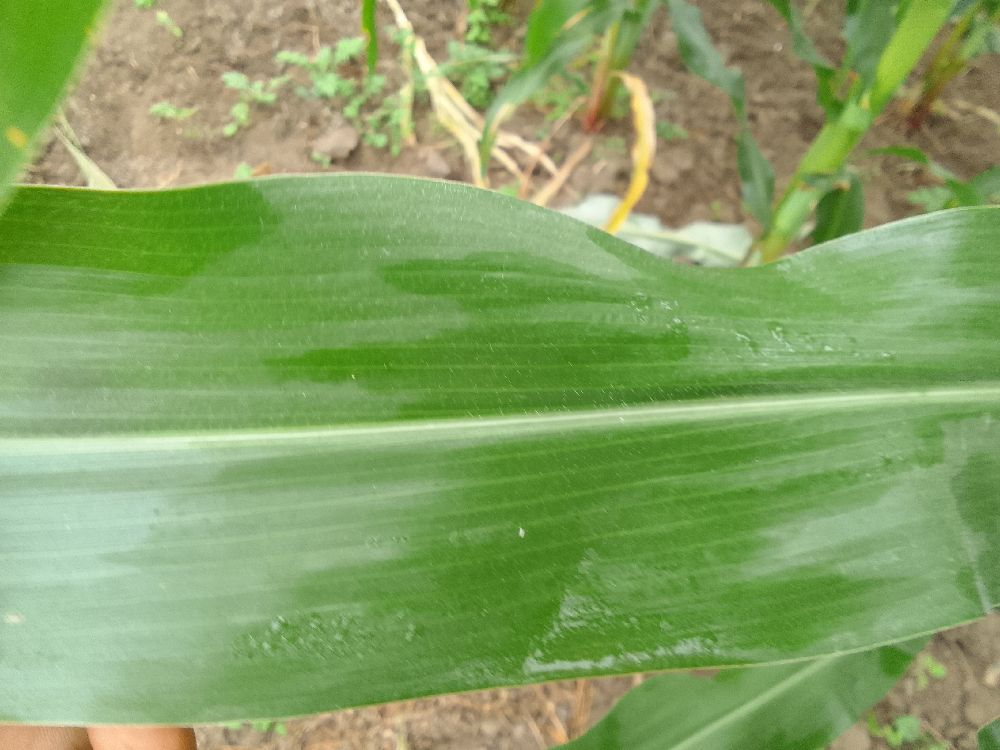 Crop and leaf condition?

maize, healthy
